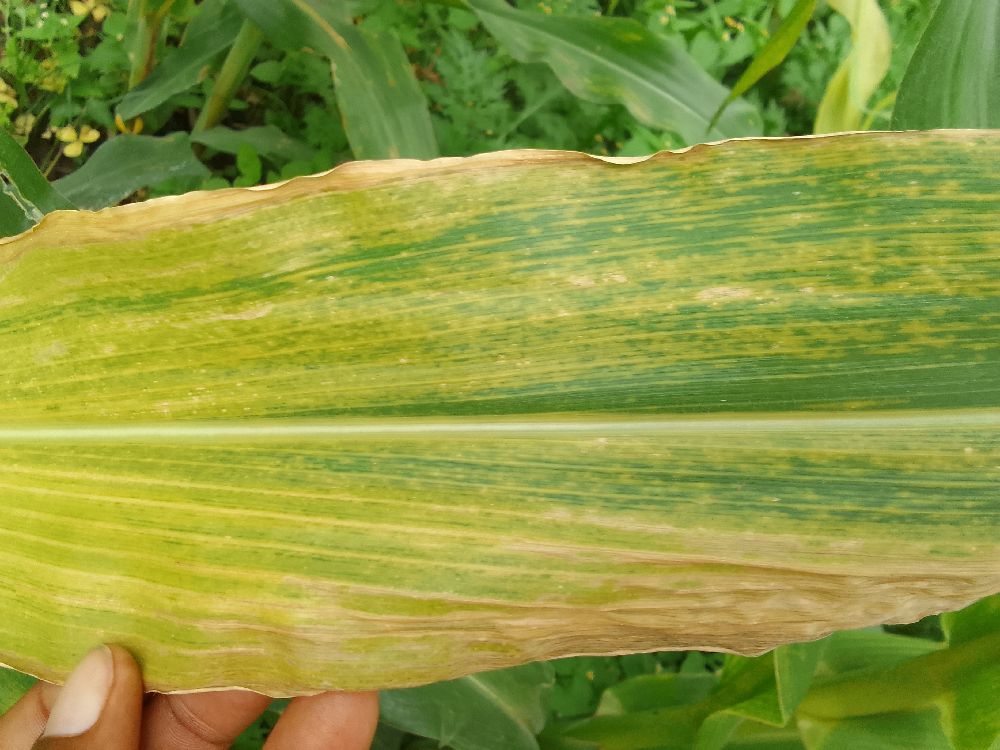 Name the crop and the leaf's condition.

maize, maize lethal necrosis
